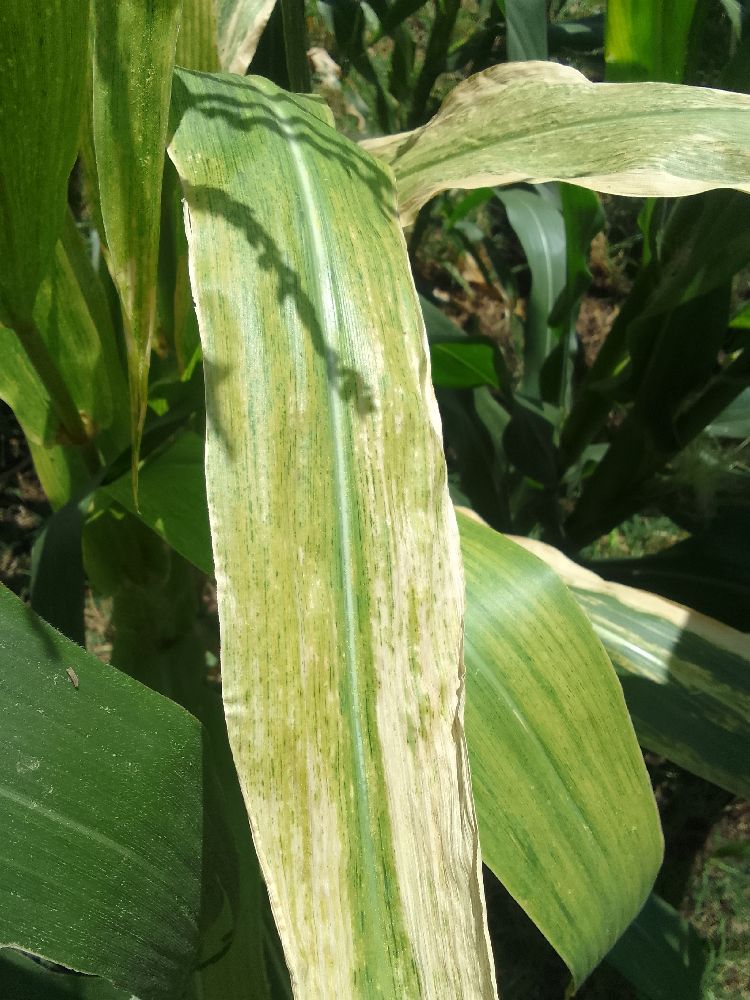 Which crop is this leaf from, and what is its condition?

maize, maize lethal necrosis
